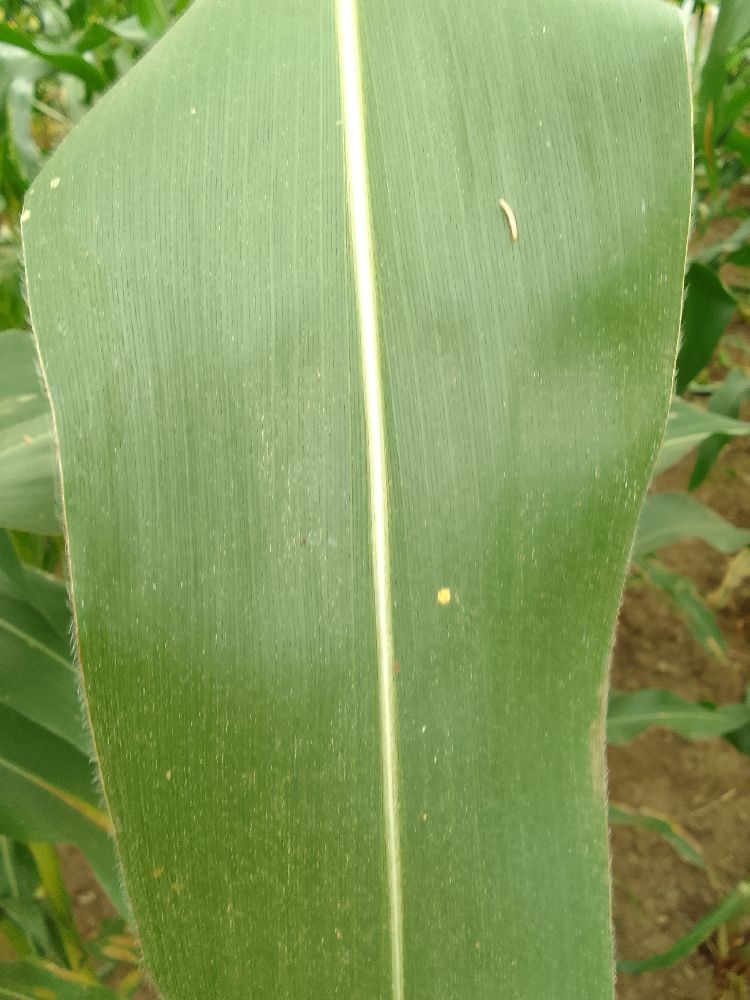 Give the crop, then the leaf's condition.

maize, healthy
